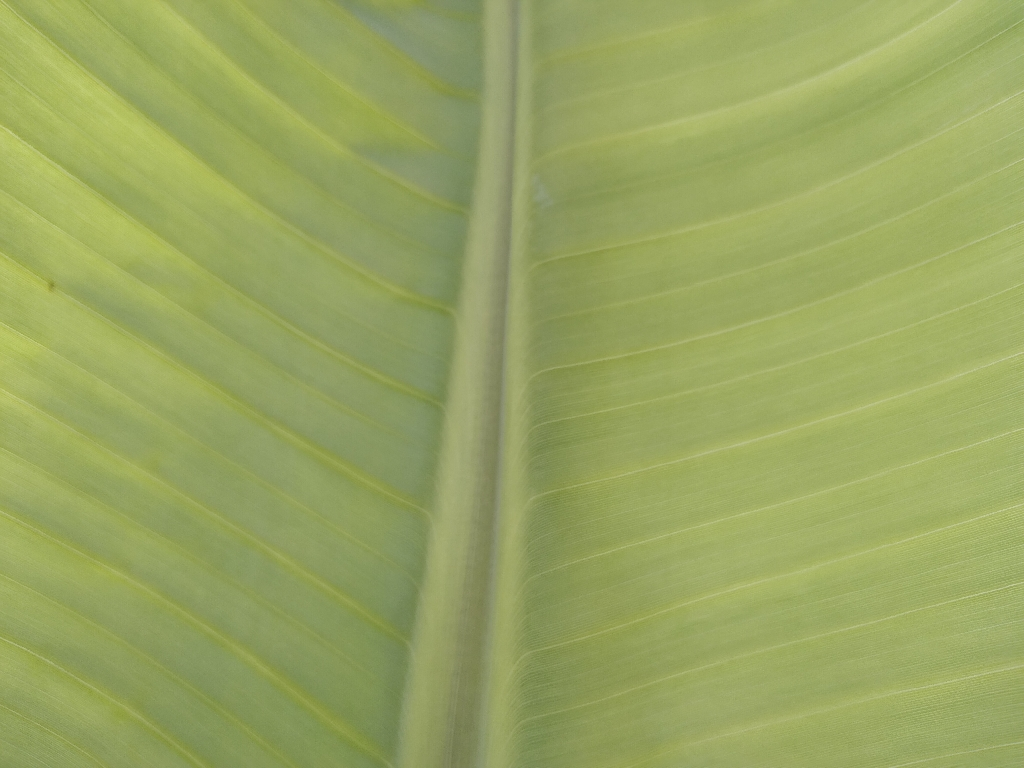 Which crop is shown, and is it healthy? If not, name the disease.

banana, healthy
